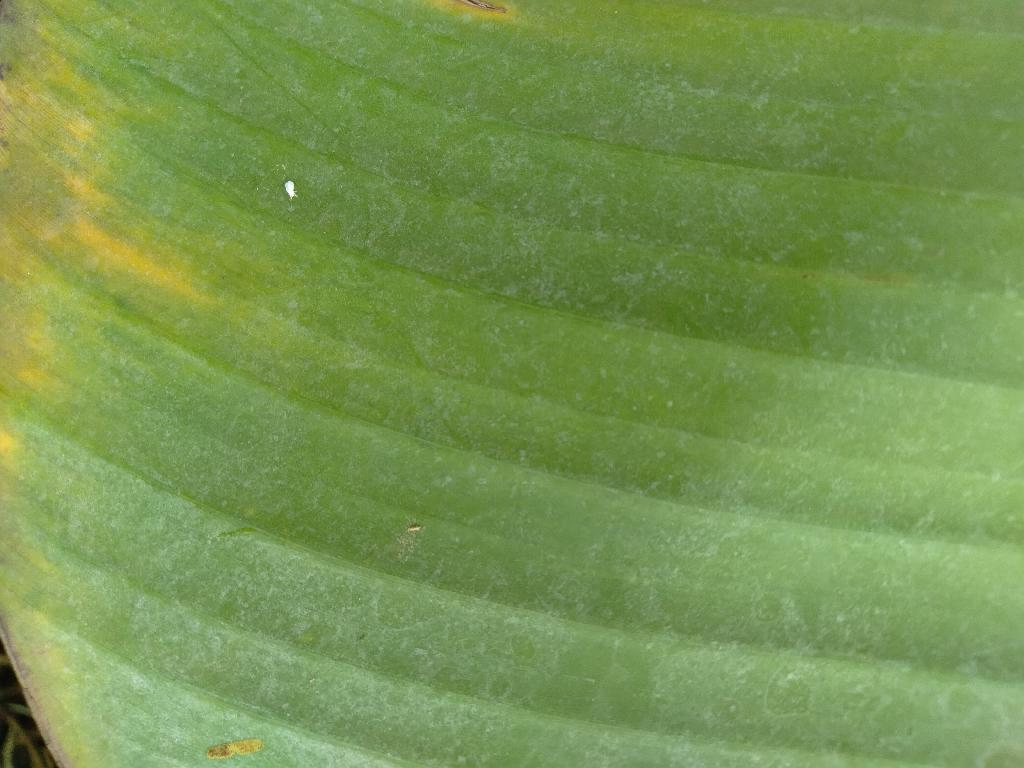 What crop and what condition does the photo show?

banana, fusarium wilt race 1
